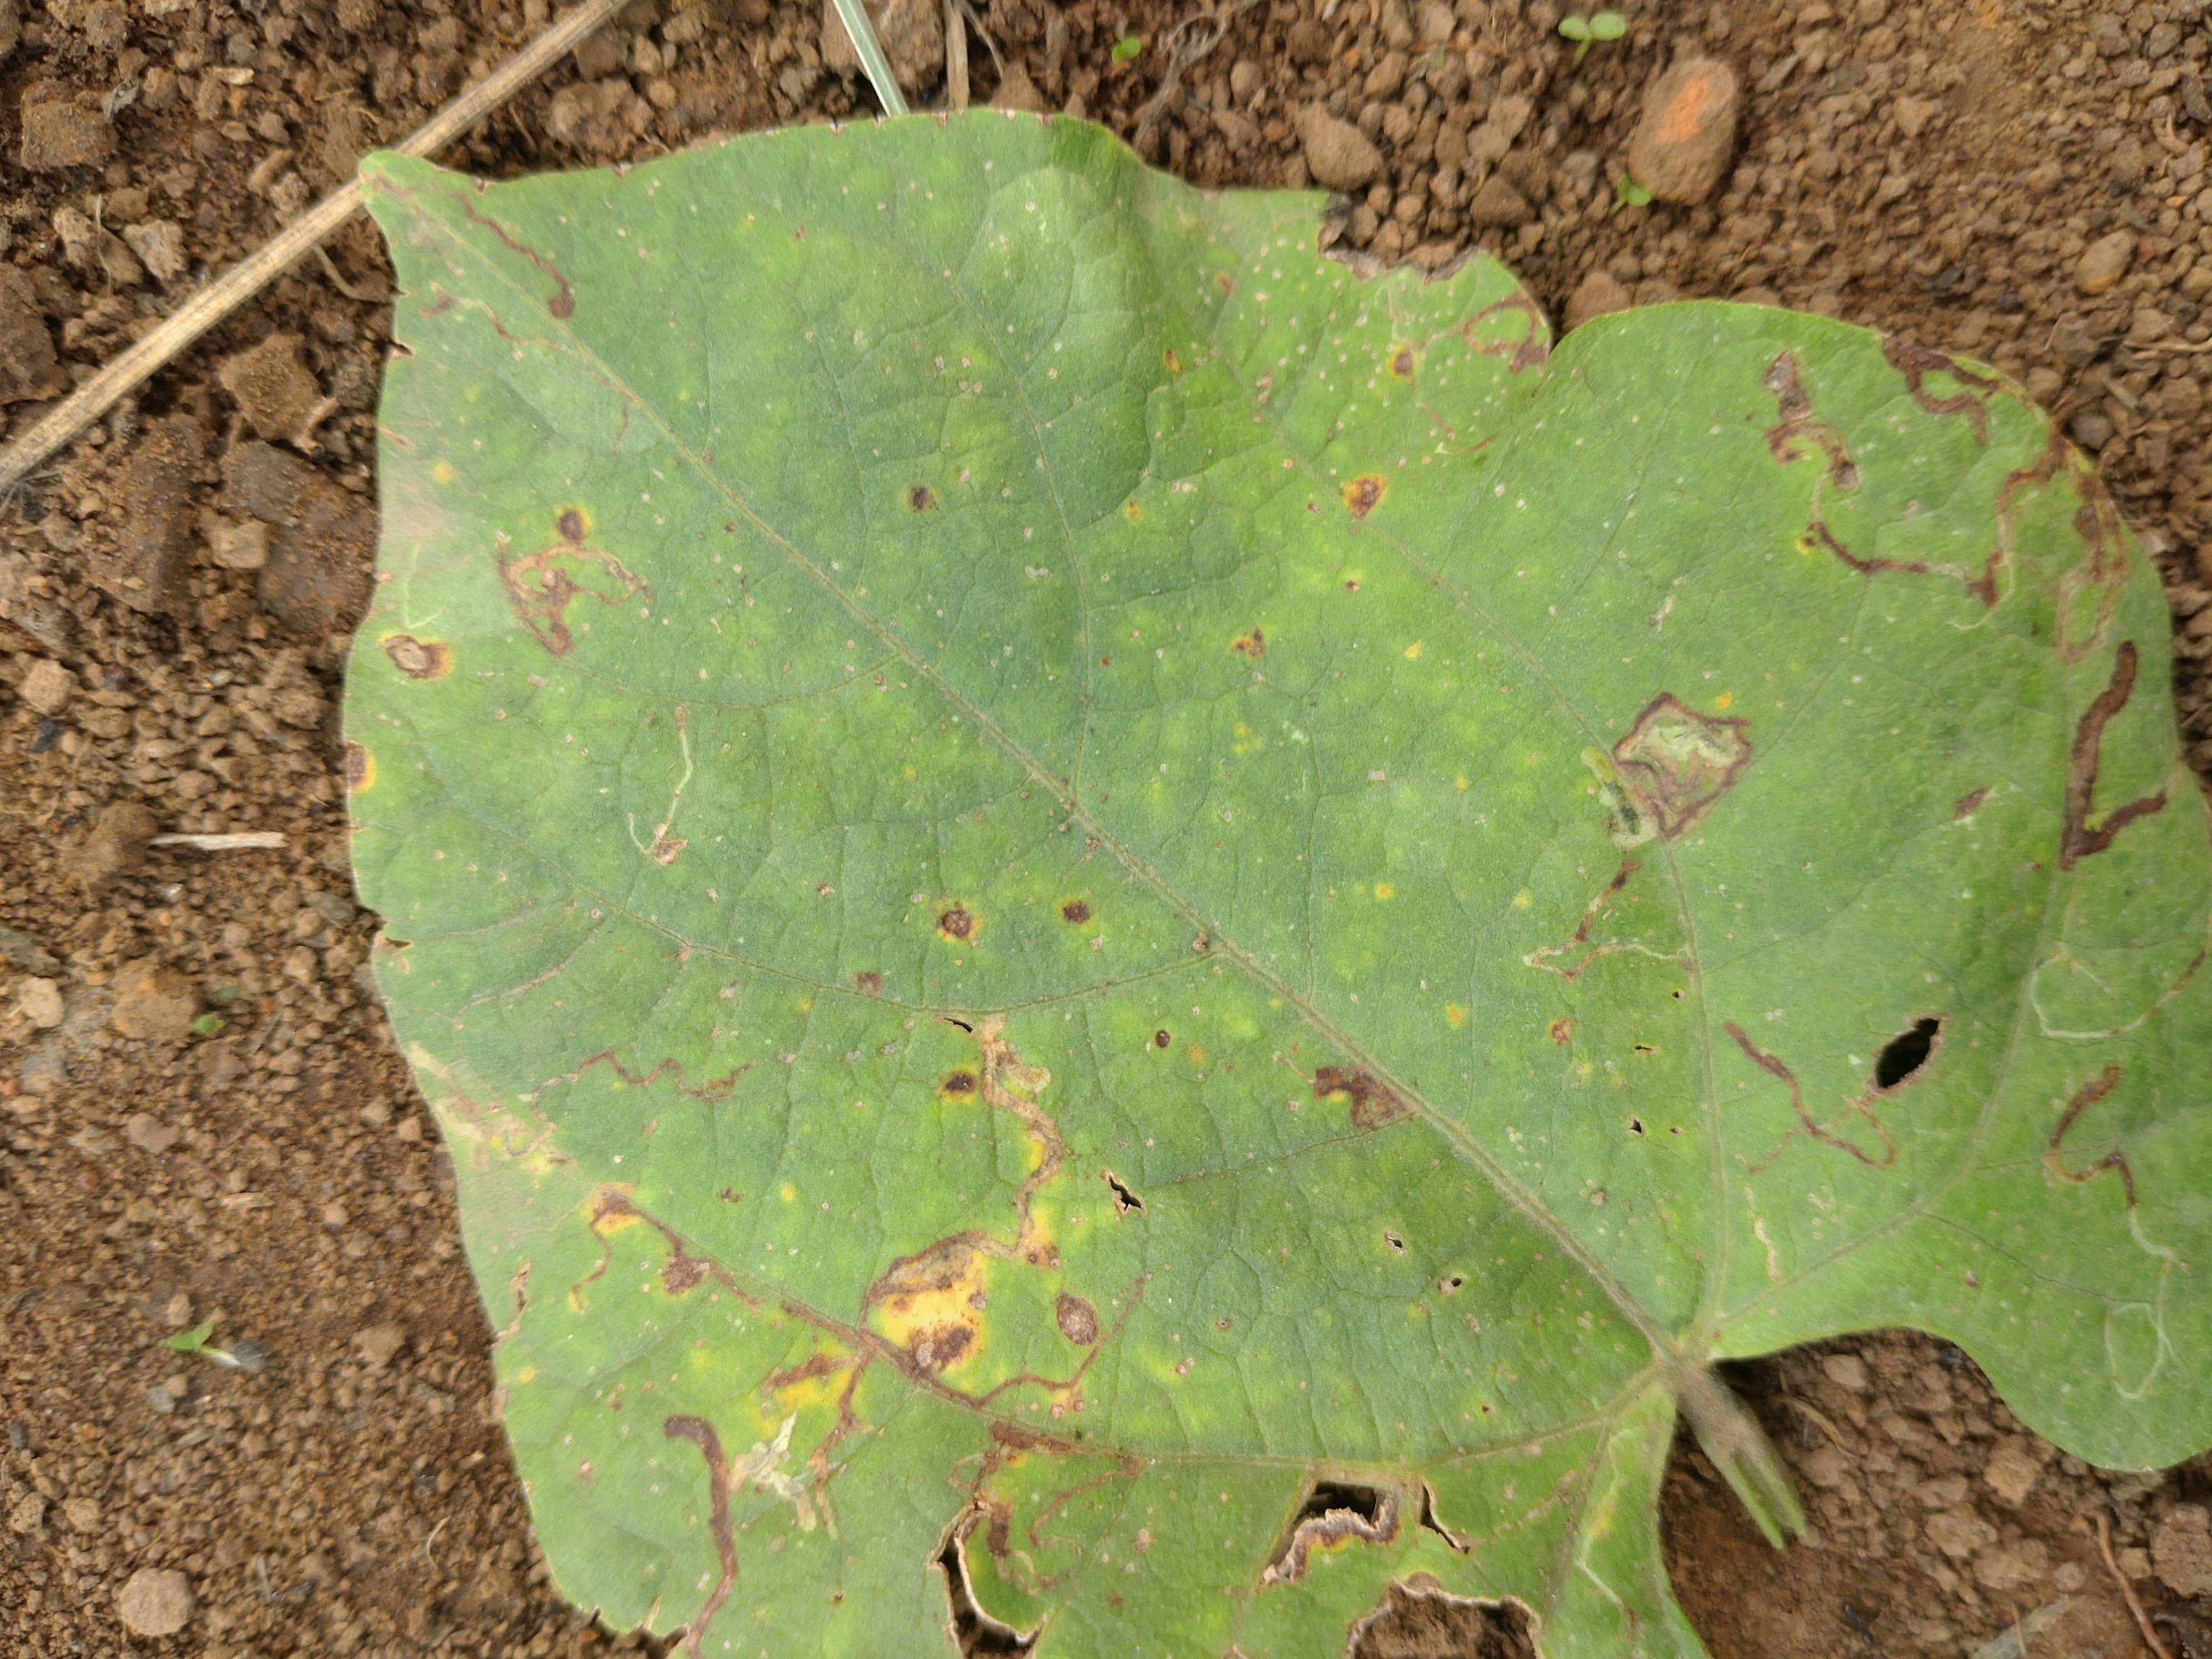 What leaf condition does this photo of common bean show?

rust
